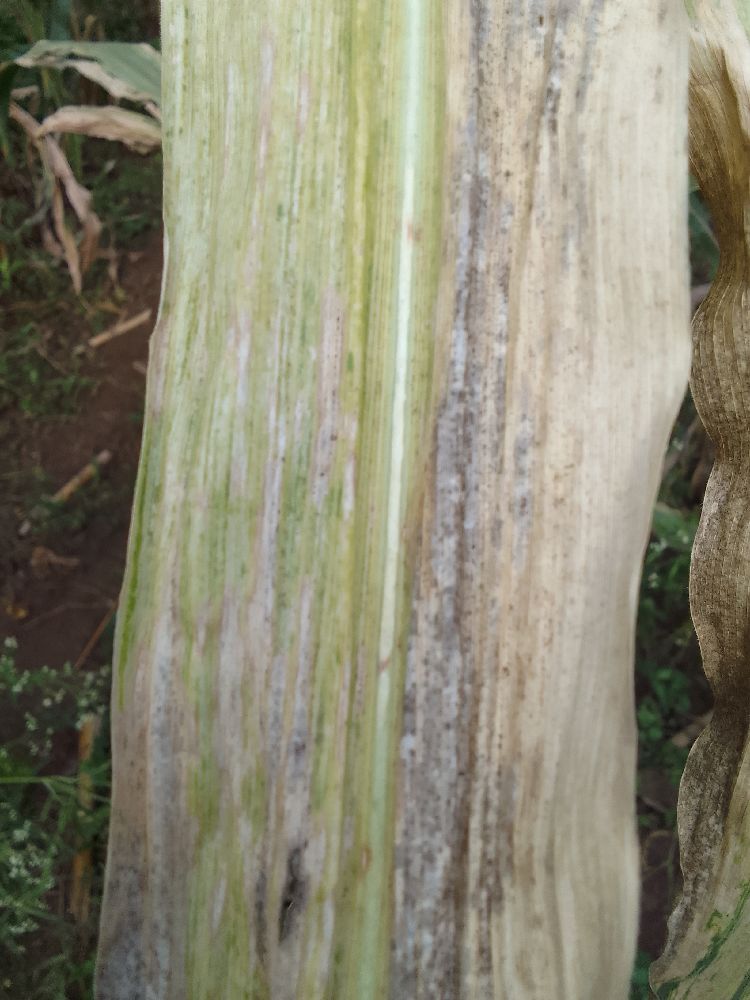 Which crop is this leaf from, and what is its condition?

maize, maize lethal necrosis
